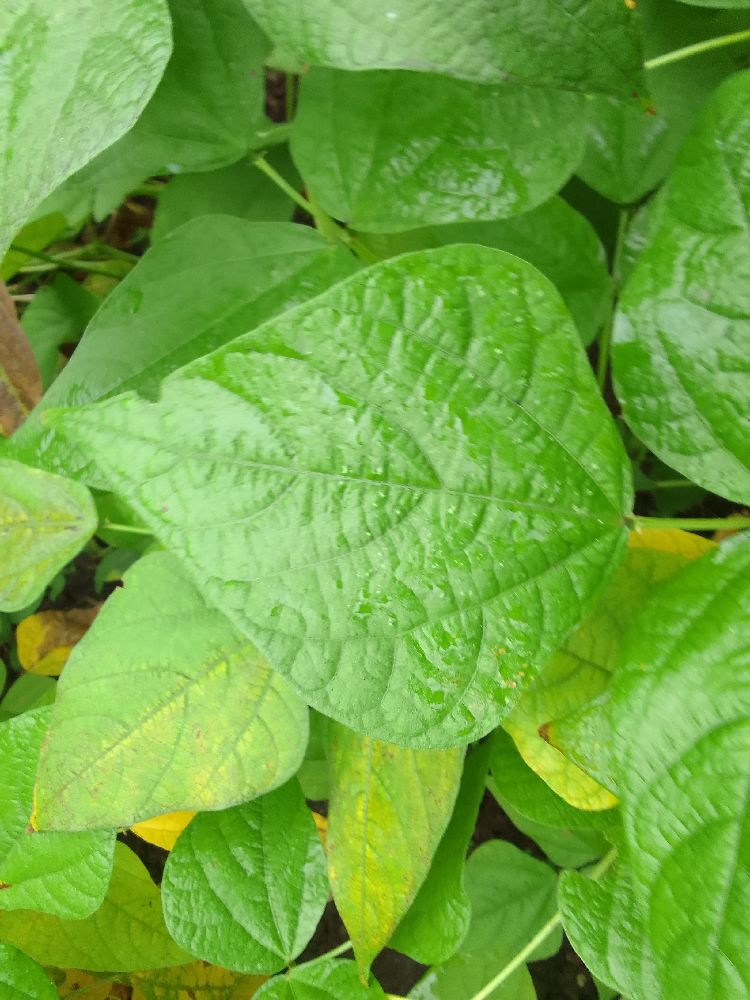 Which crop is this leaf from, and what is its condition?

common bean, healthy
